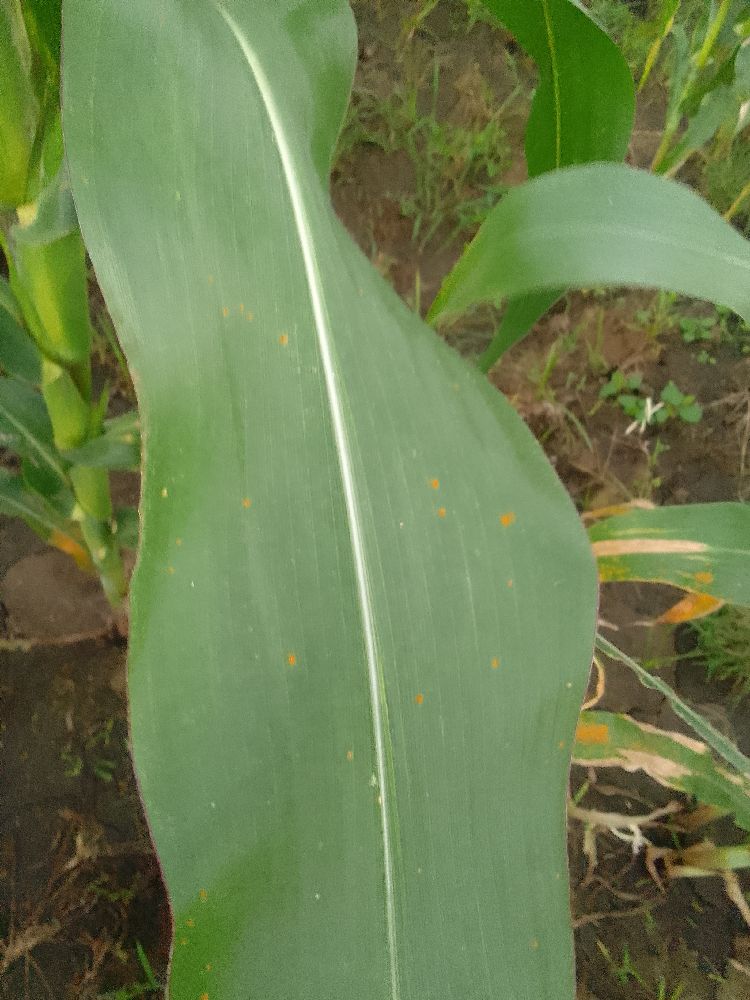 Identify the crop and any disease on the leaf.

common bean, healthy
